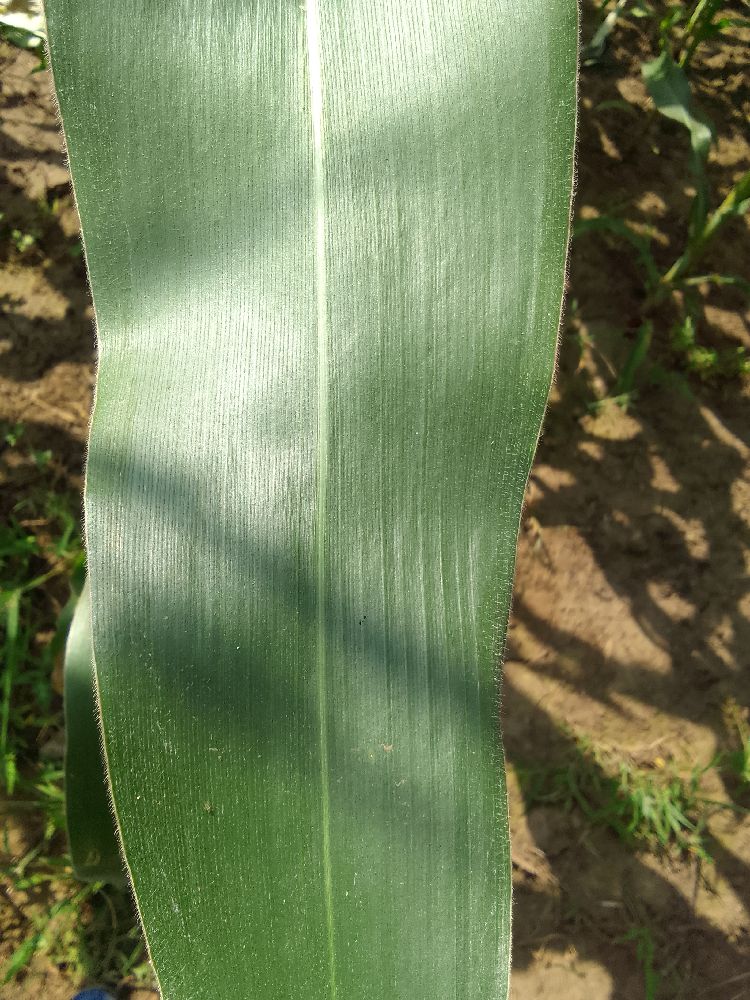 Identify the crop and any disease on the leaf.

maize, healthy
